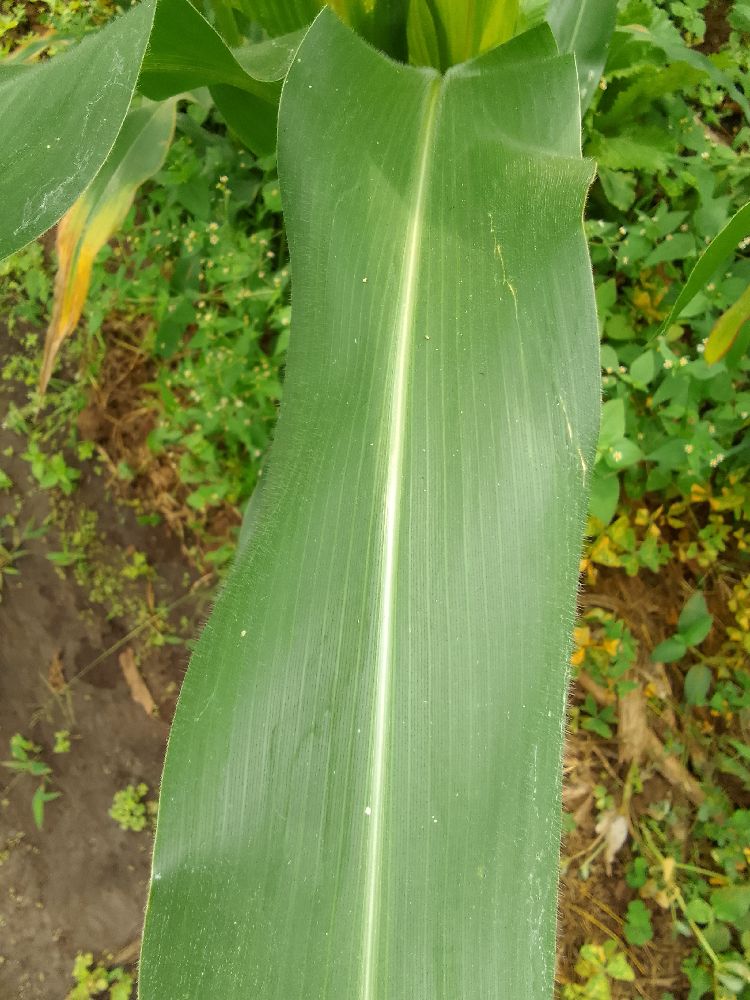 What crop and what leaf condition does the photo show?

maize, healthy
